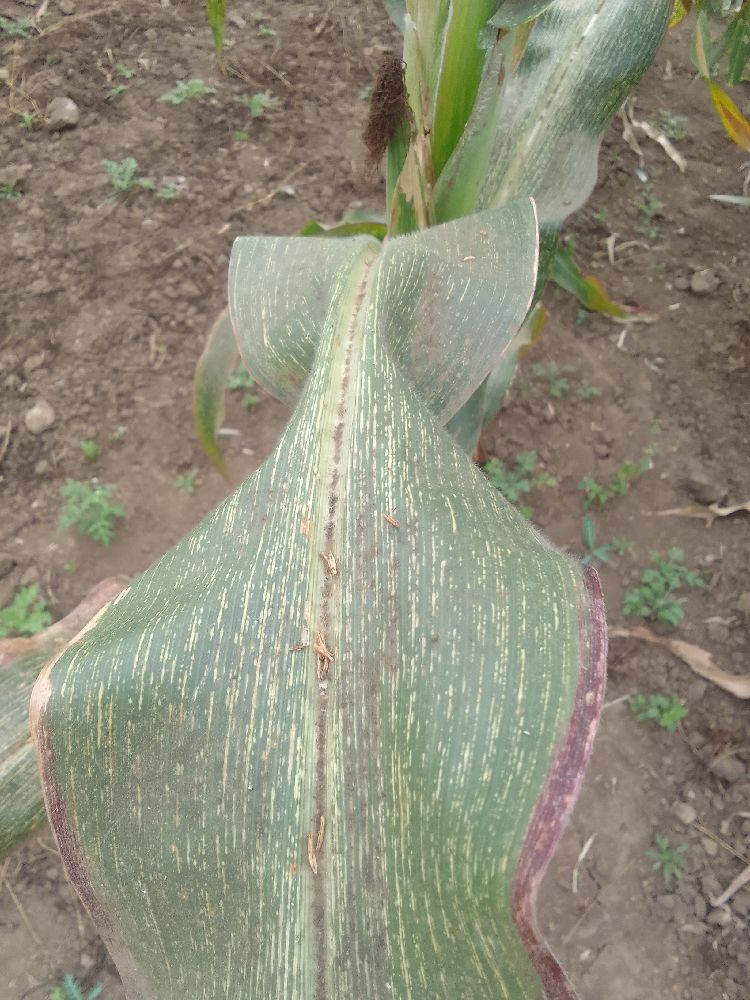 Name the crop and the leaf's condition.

maize, maize streak virus
